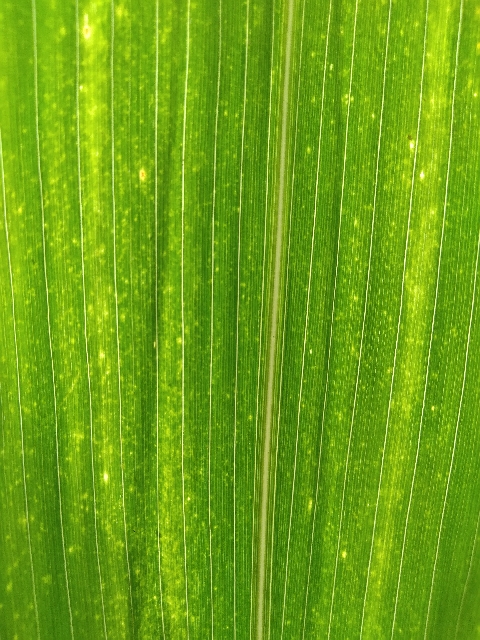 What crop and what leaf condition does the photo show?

maize, maize lethal necrosis
